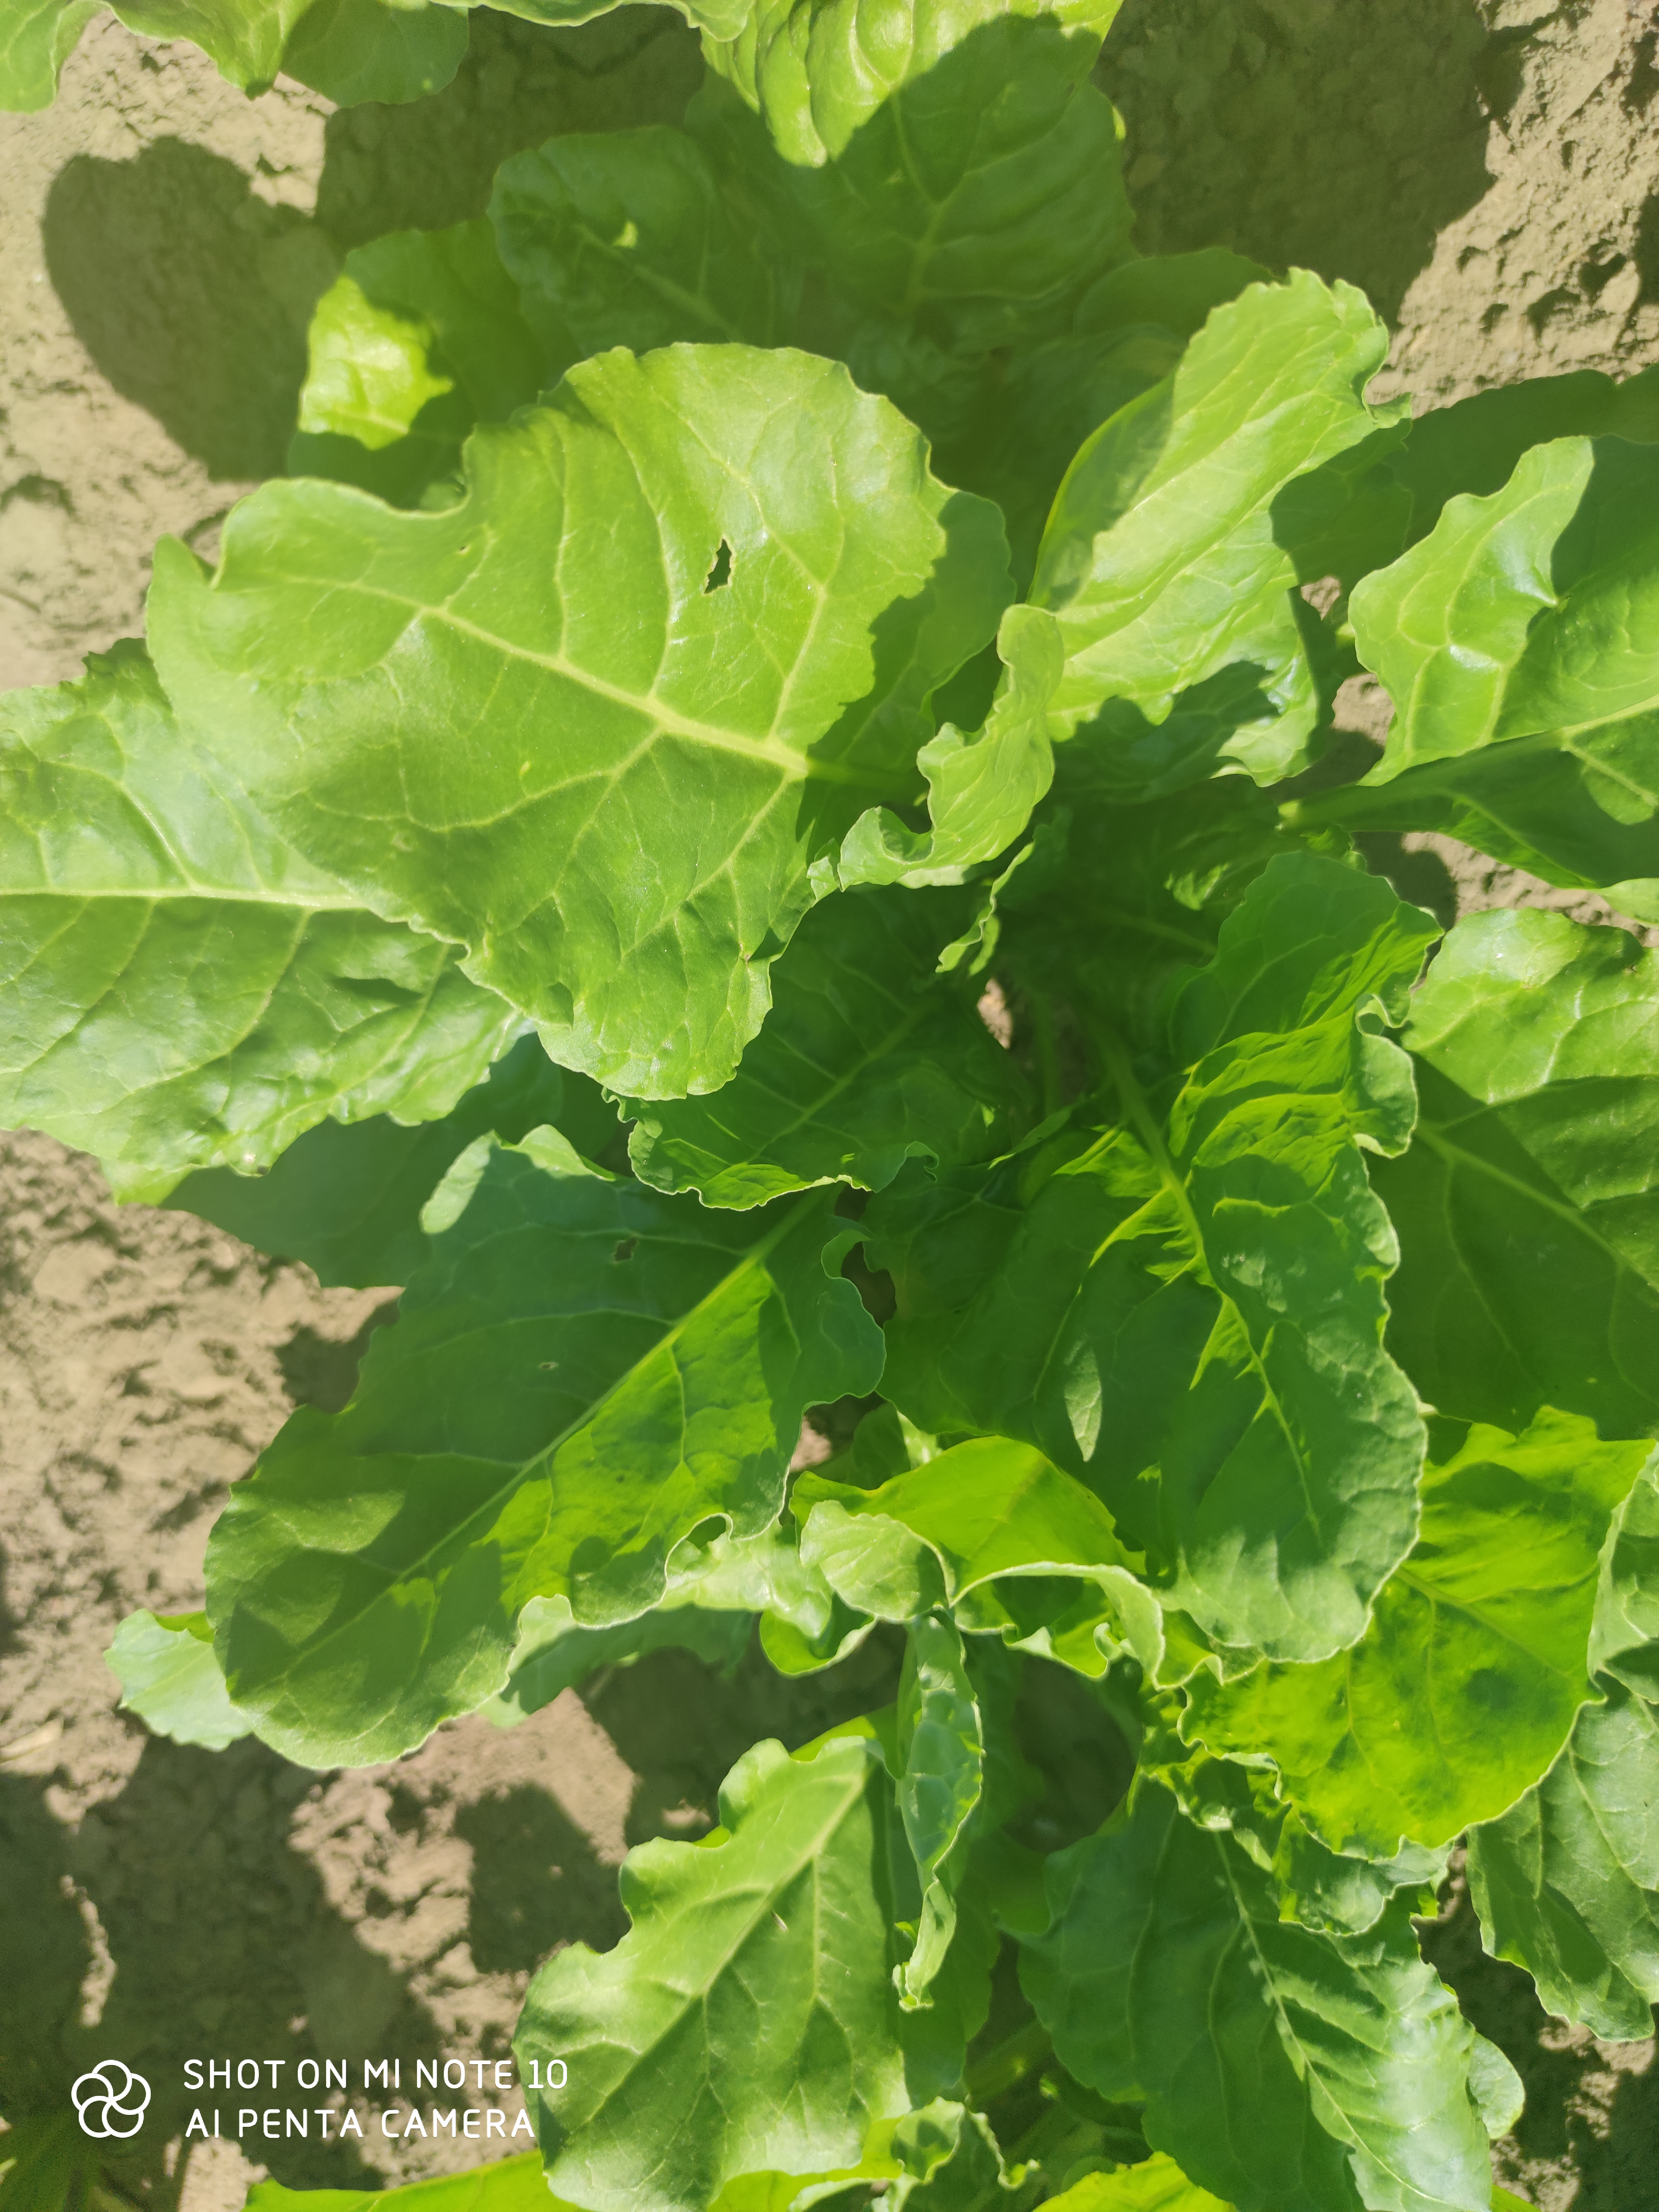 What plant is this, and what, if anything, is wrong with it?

beet, unaffected
